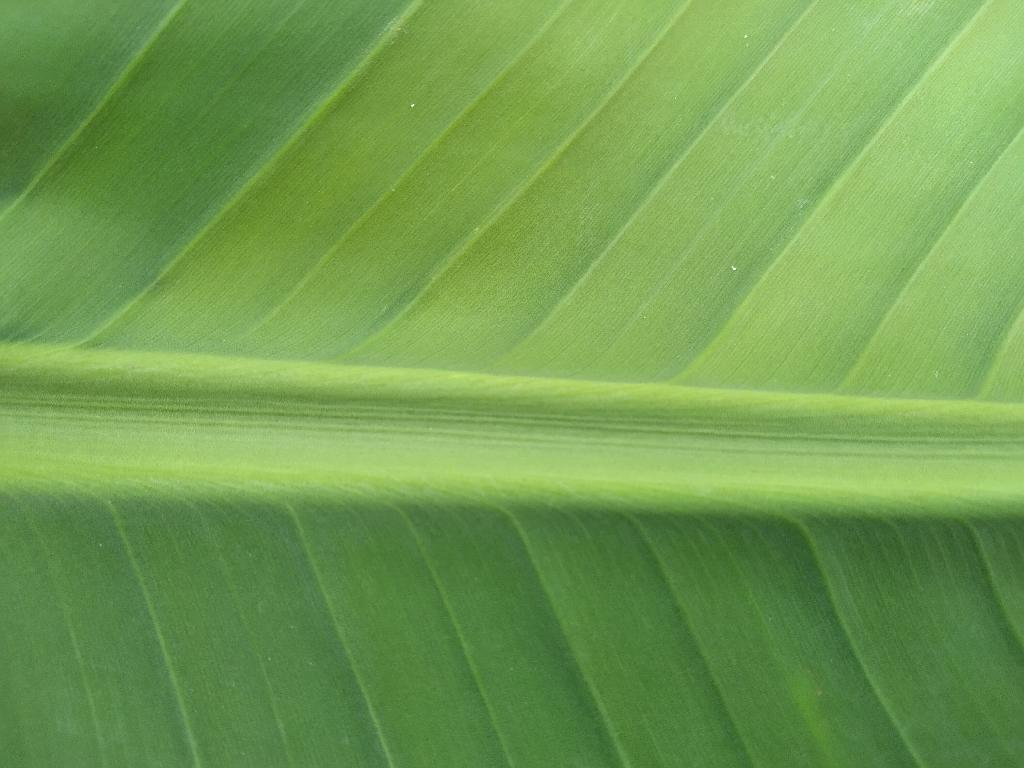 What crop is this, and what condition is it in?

banana, healthy
